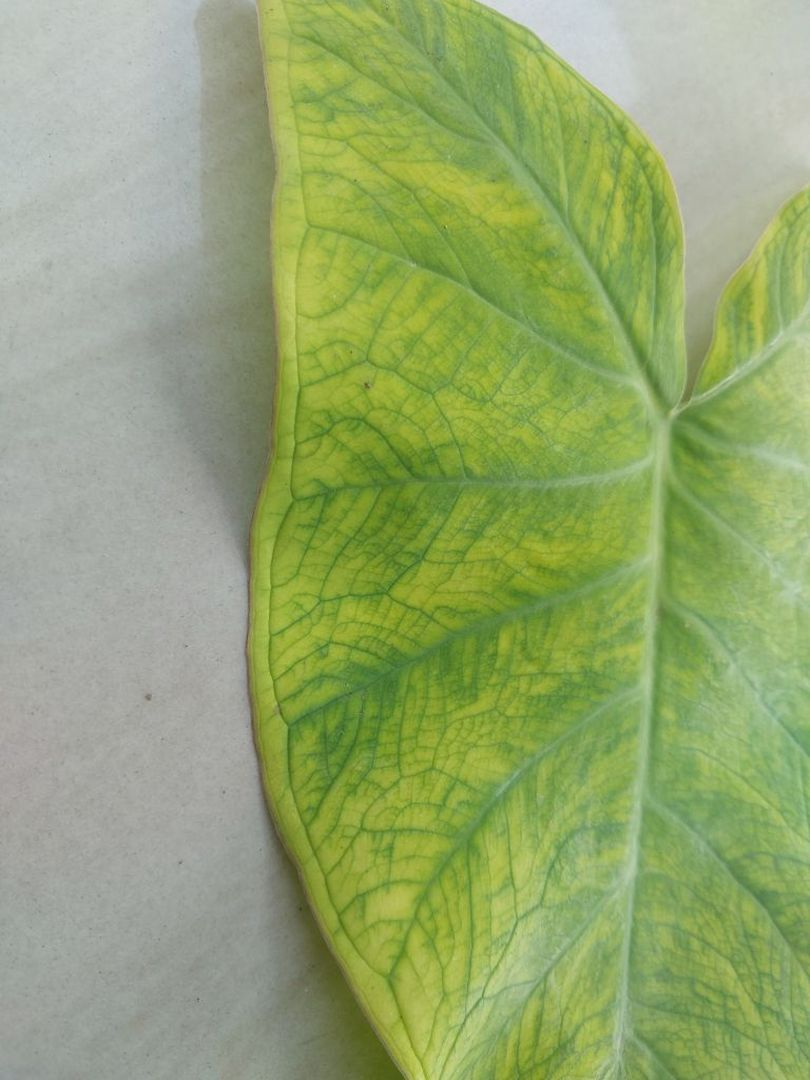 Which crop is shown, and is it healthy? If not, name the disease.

taro, mosaic
